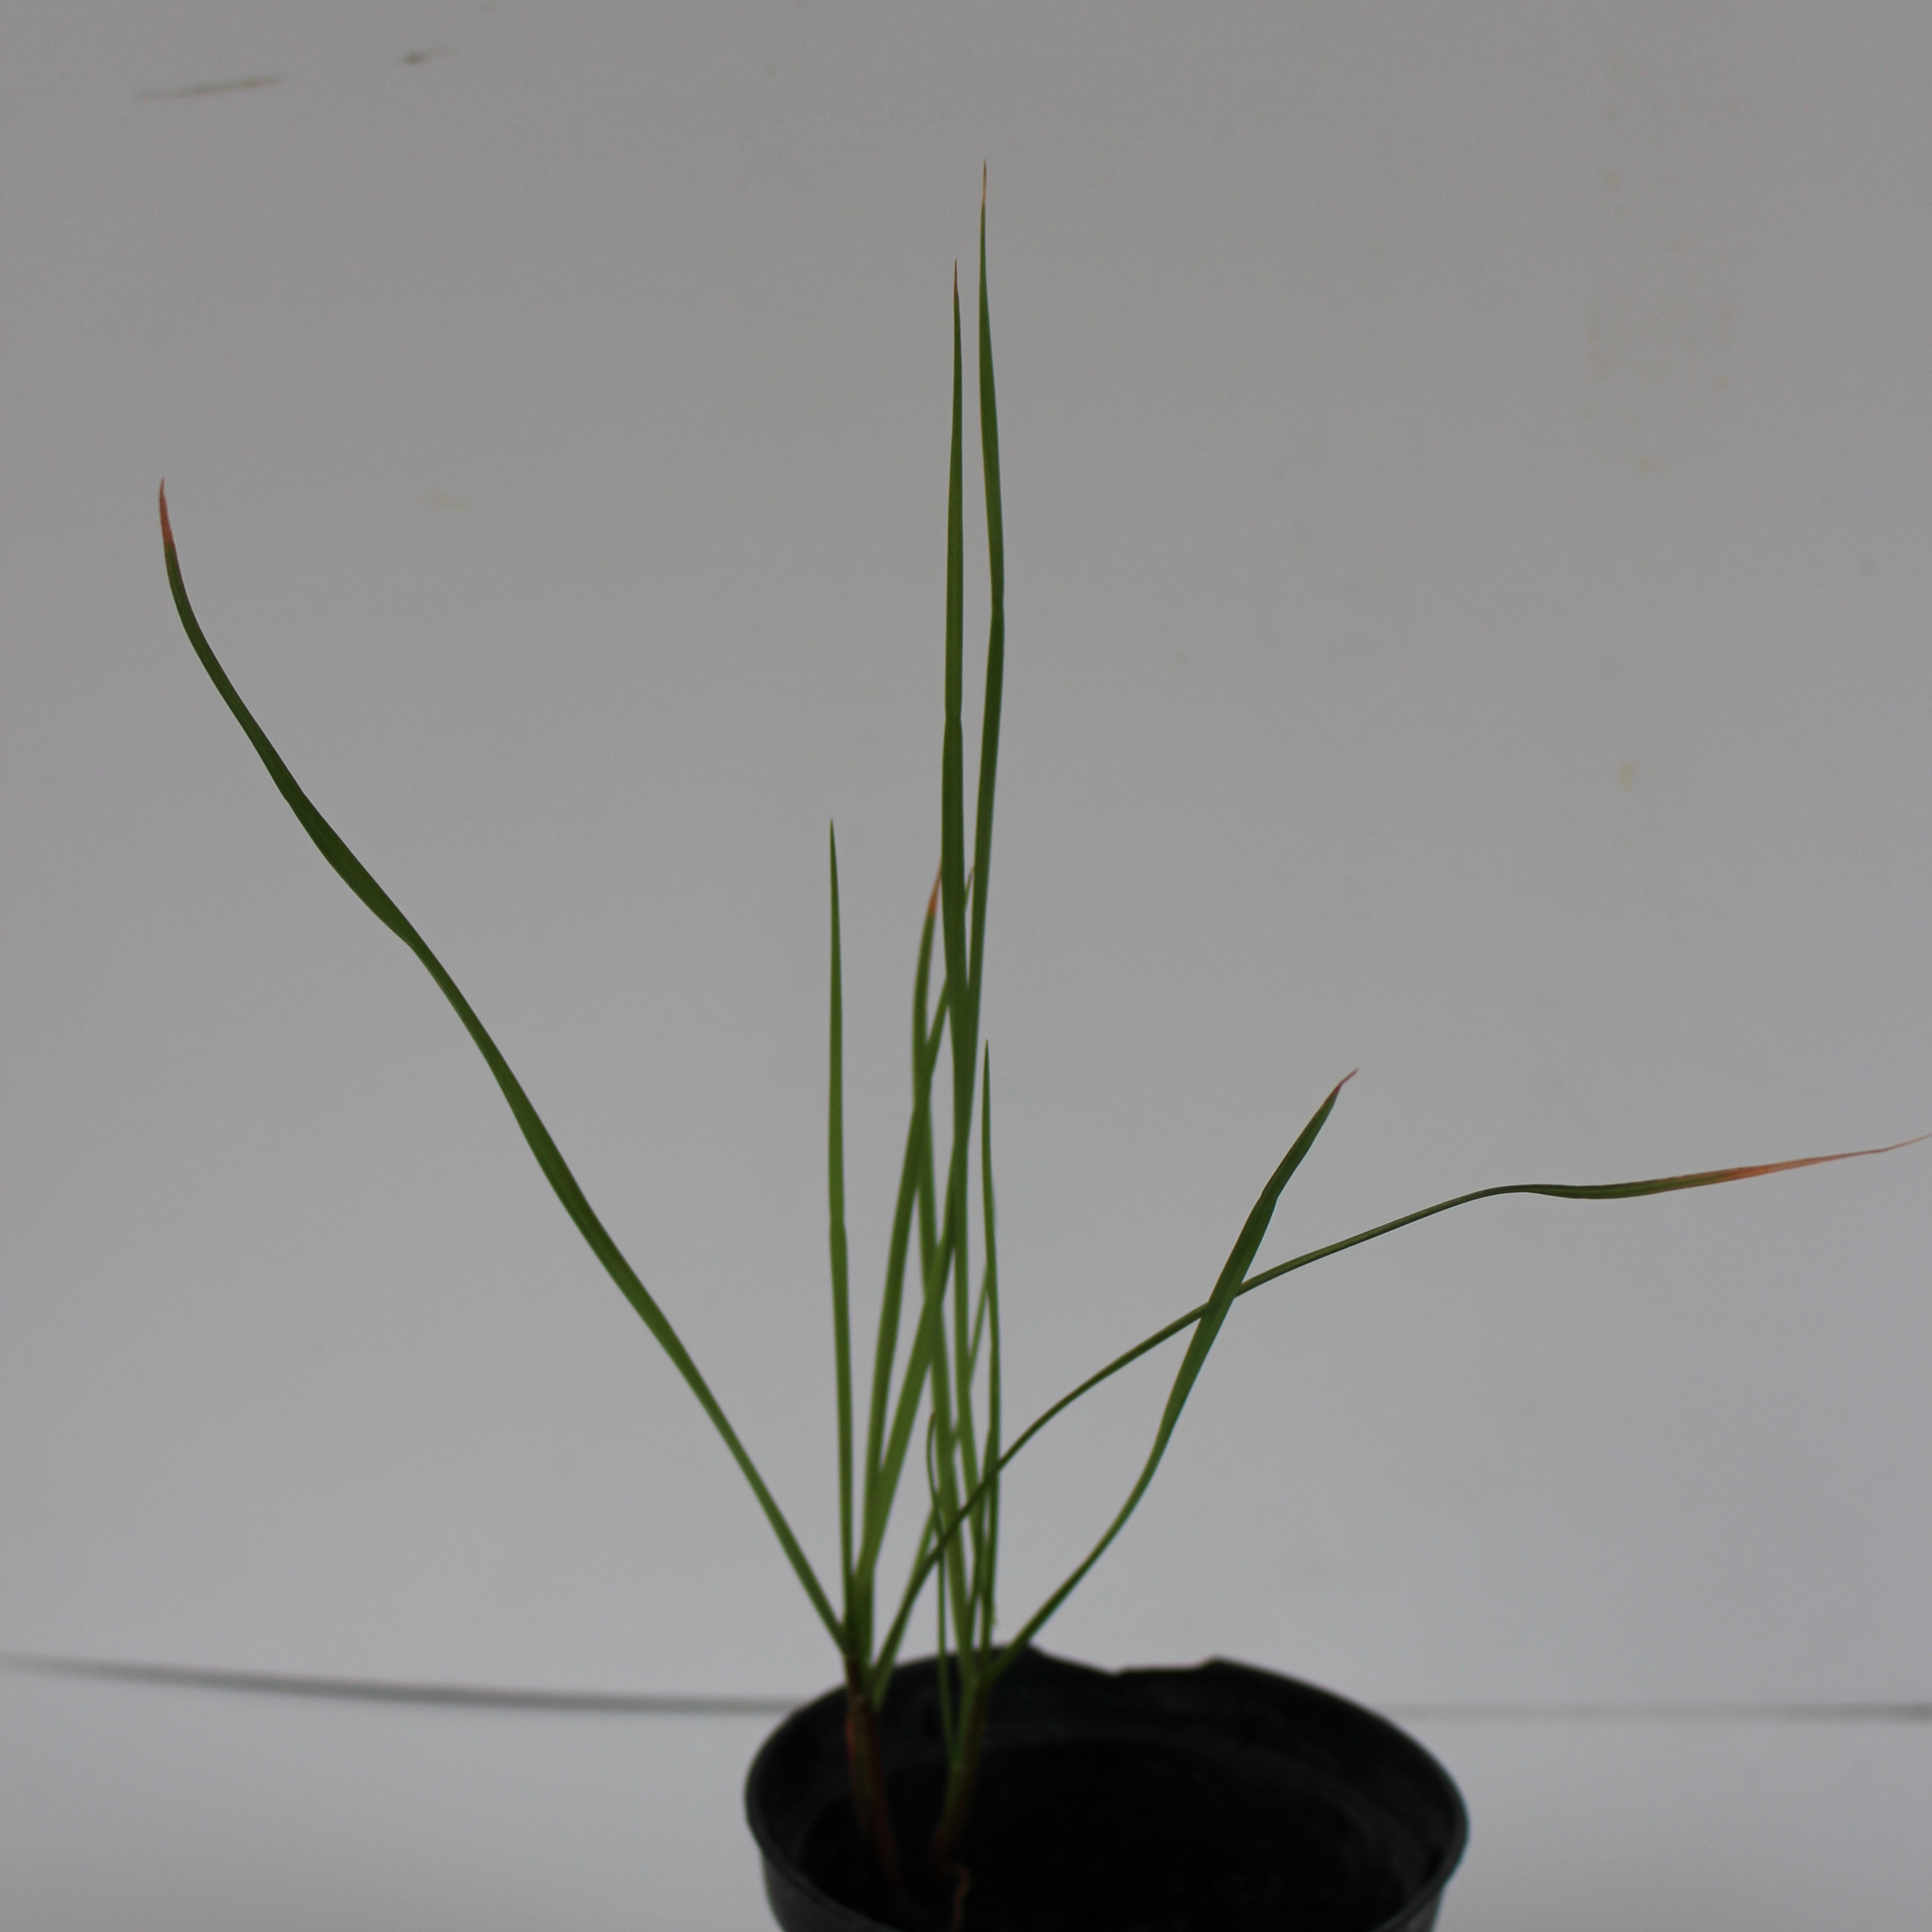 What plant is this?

Lolium multiflorum
